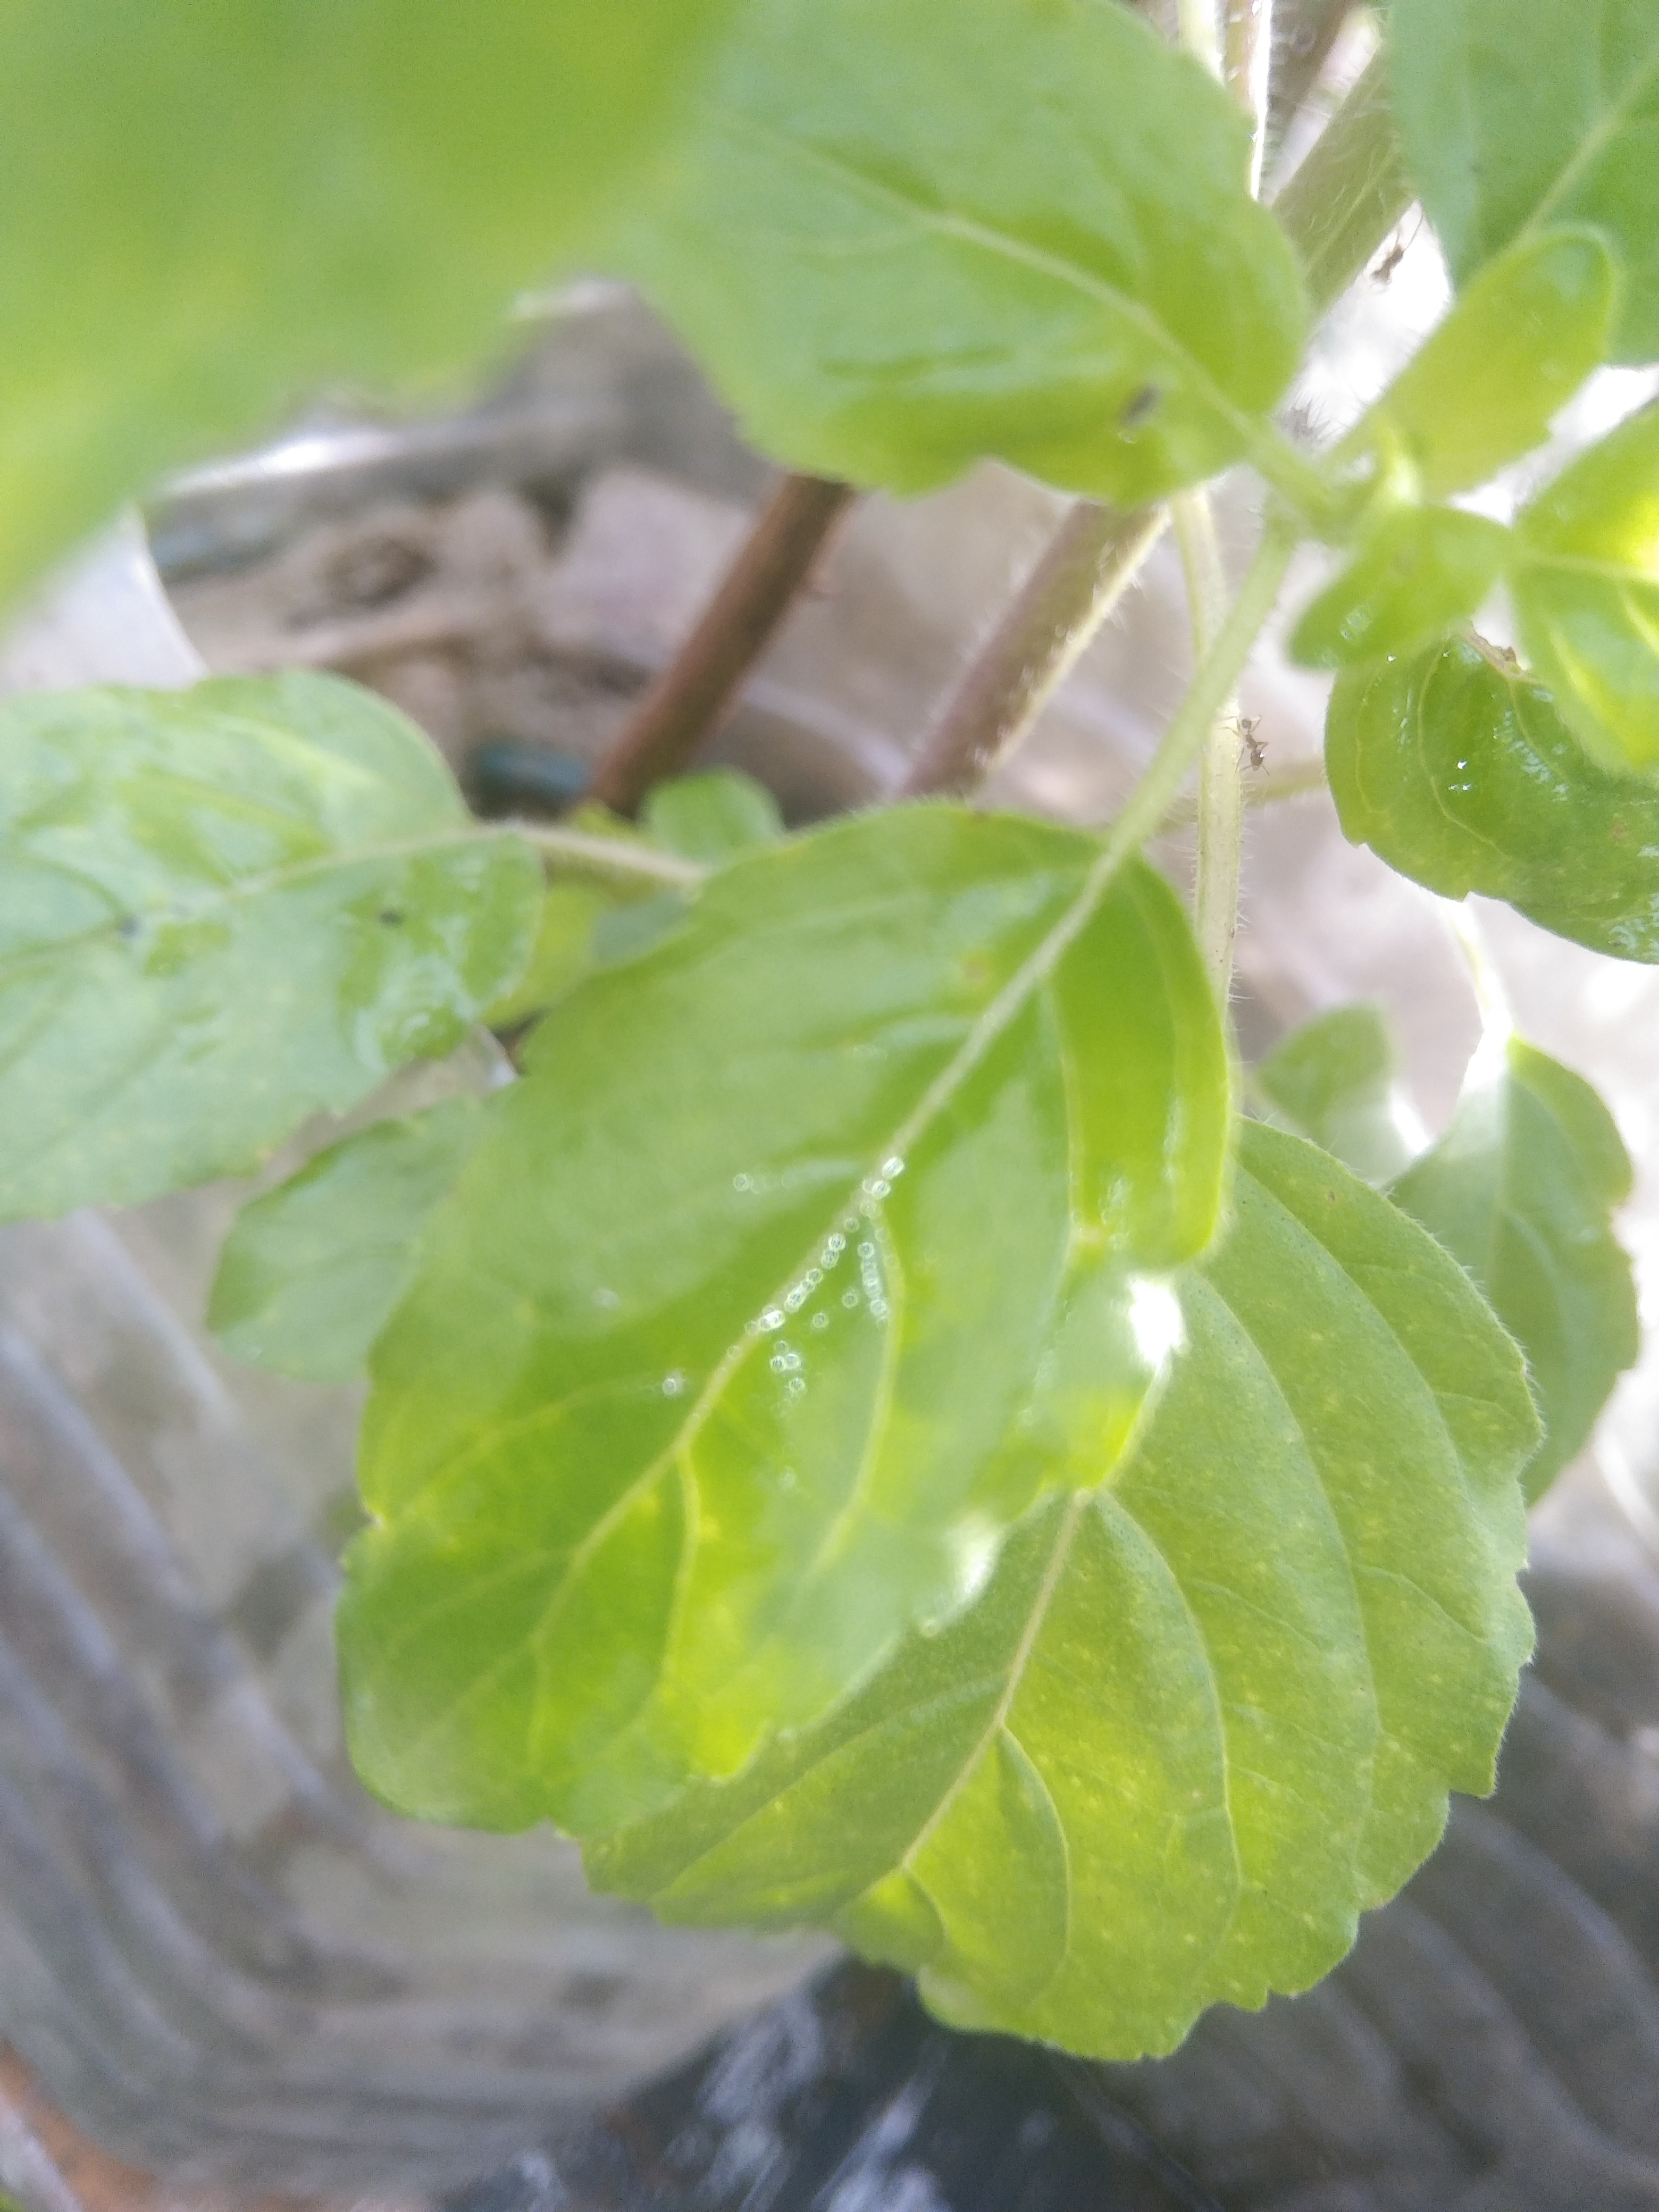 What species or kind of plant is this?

tulshi
